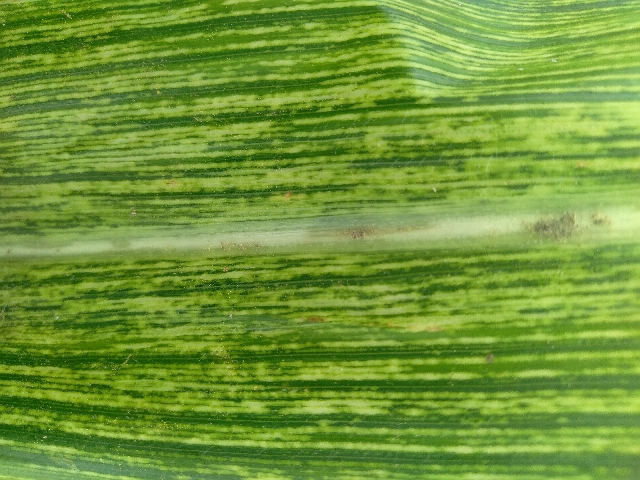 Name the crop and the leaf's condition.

maize, maize streak virus
